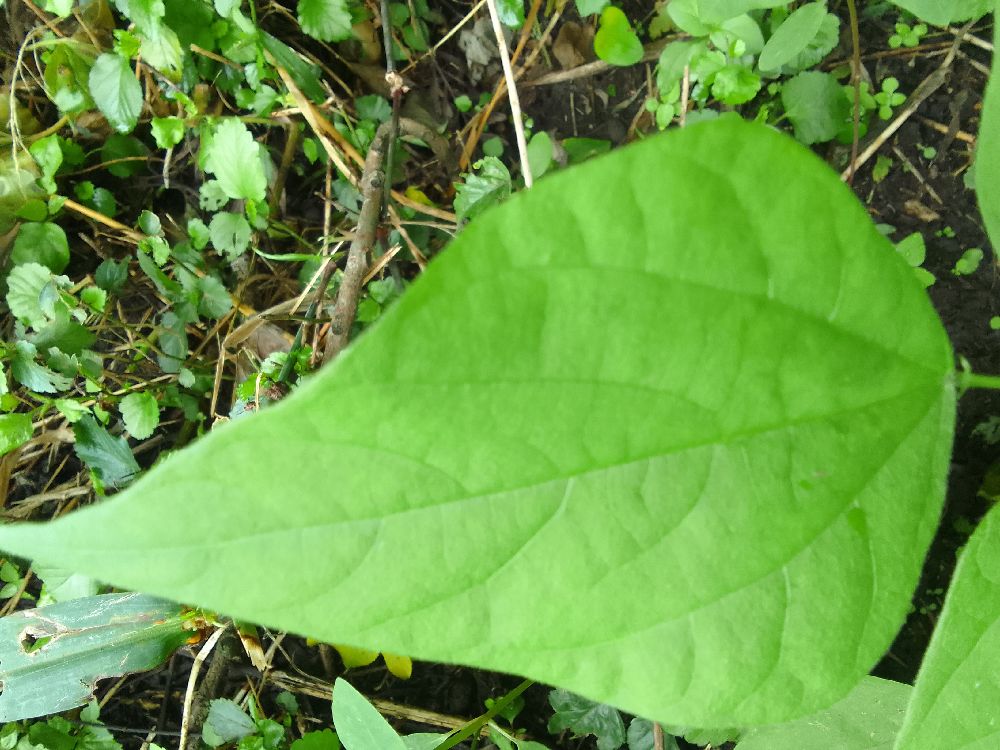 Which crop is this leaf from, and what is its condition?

common bean, healthy
